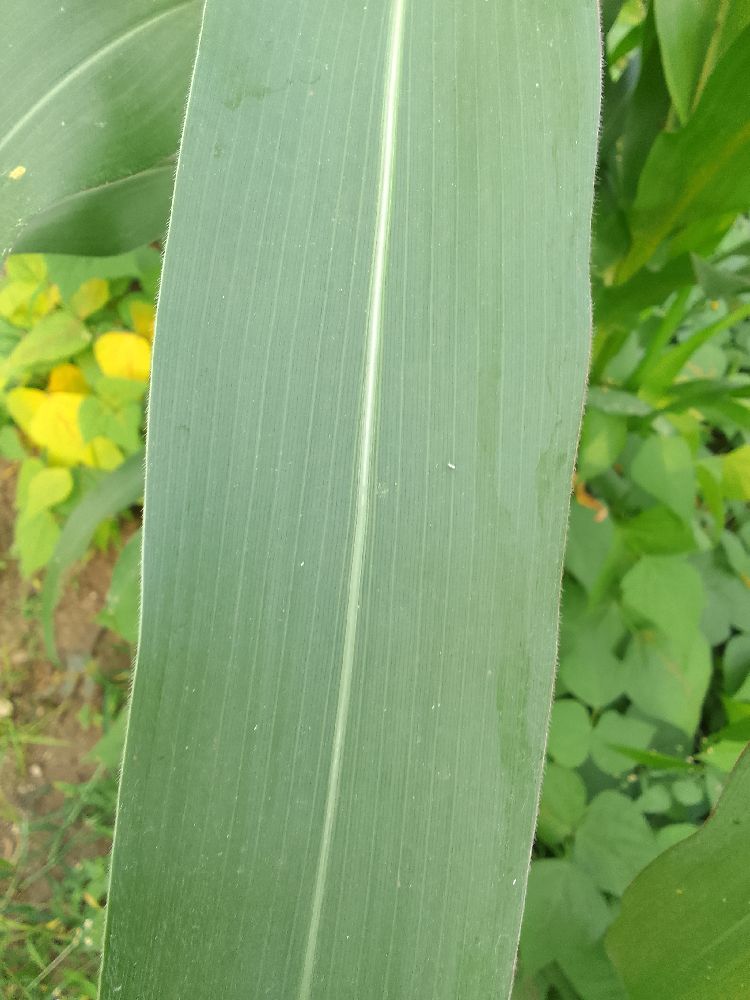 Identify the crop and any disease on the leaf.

maize, healthy
